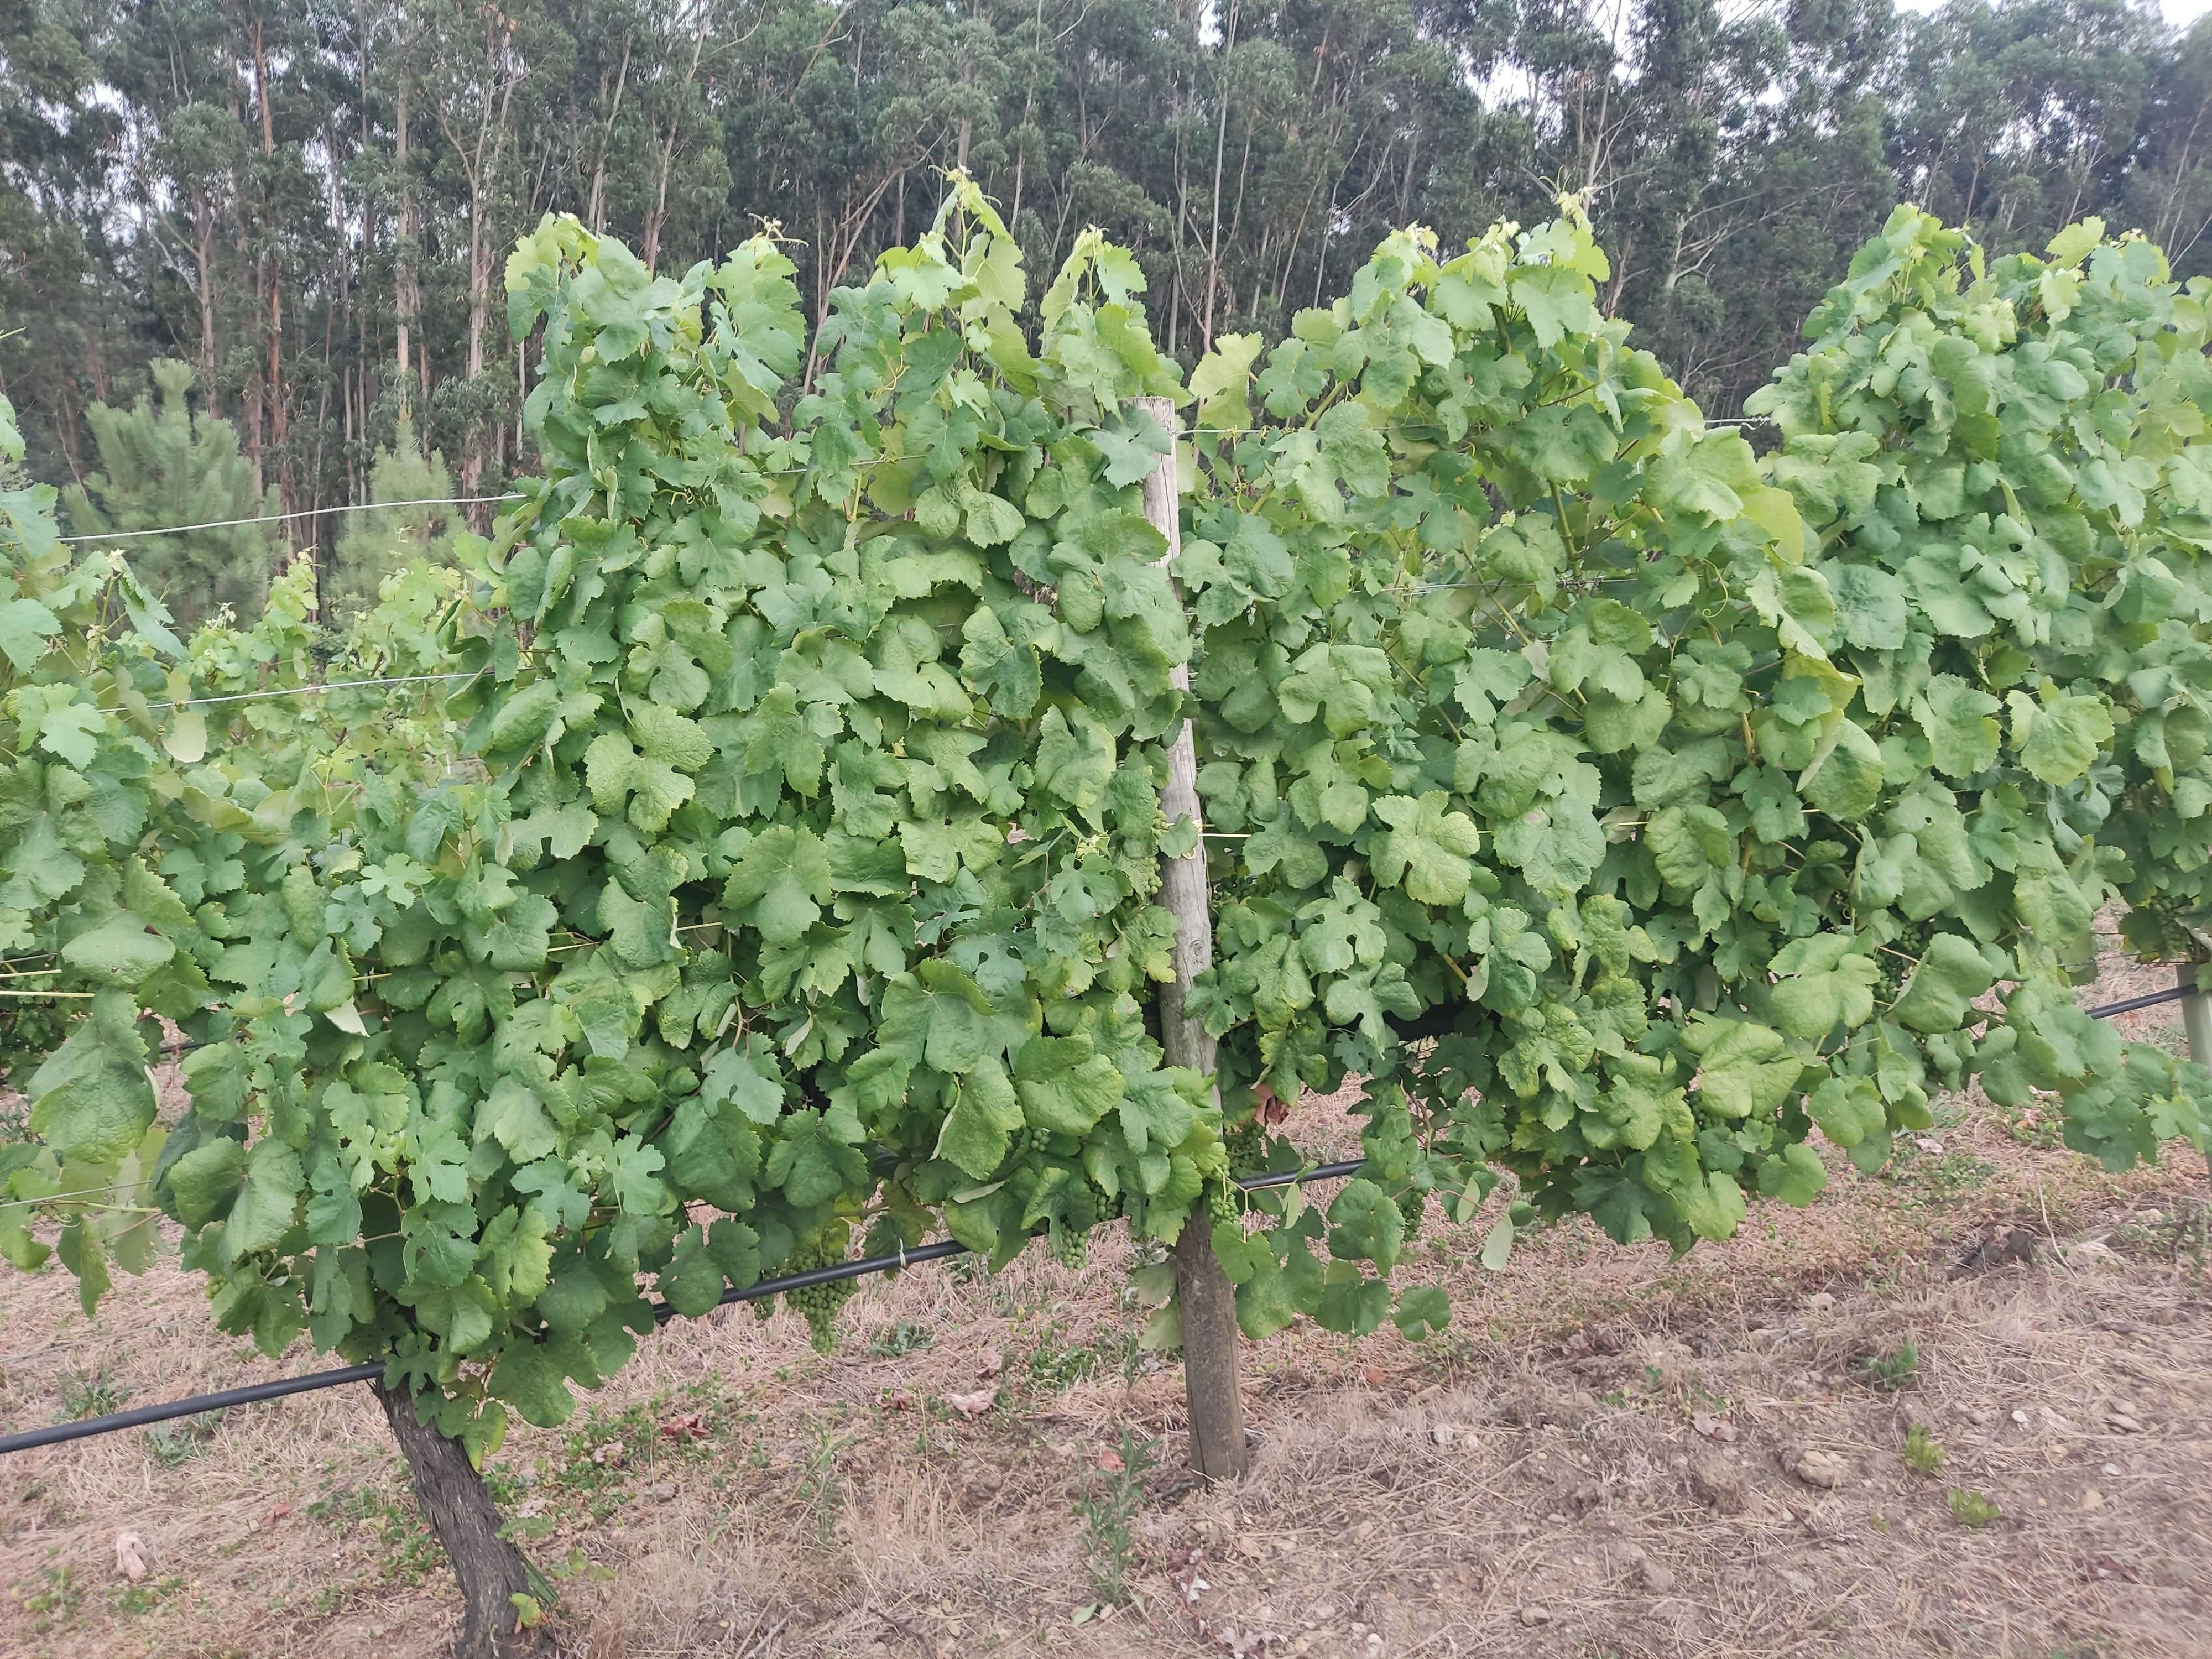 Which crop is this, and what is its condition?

grapevine, not affected by esca disease
